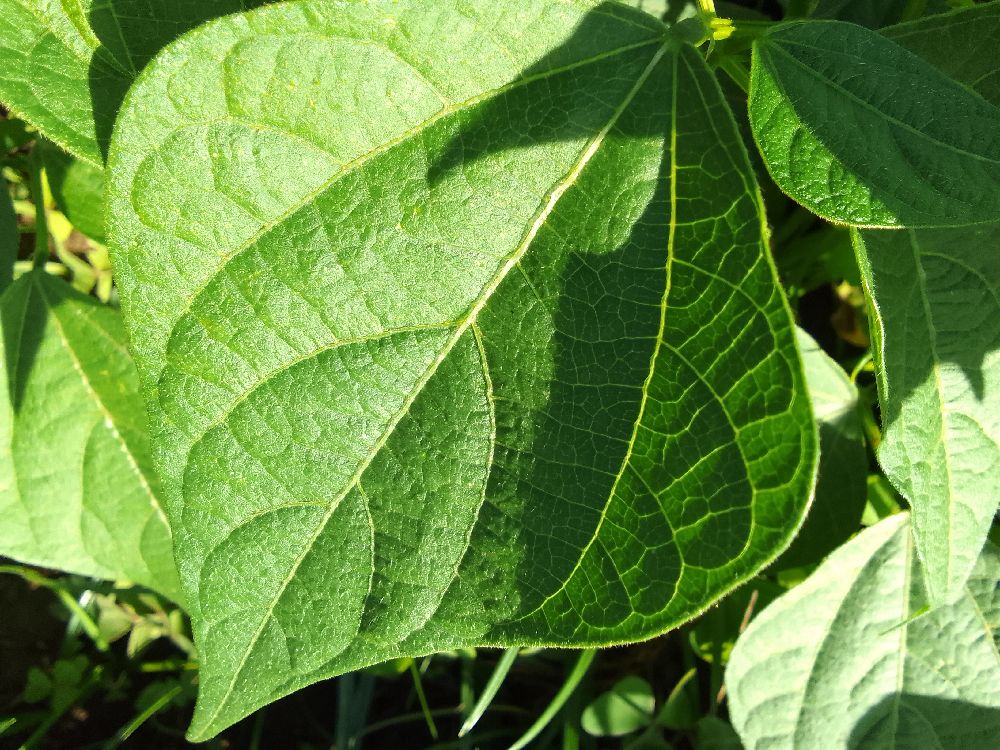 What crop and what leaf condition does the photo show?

common bean, healthy
